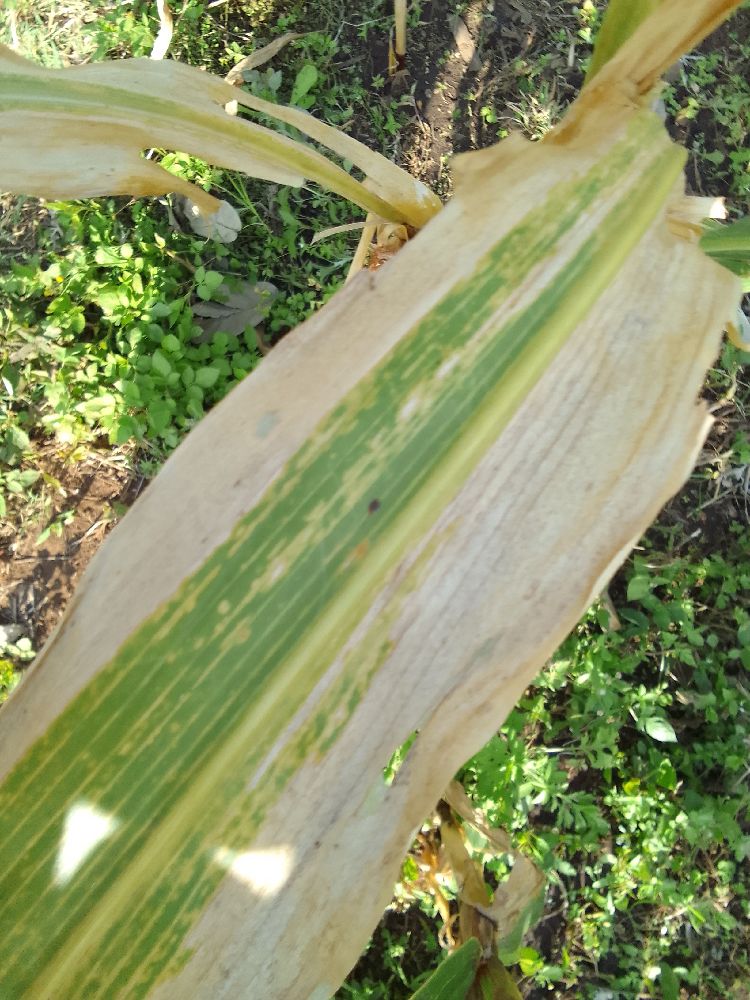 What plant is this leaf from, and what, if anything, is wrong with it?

maize, maize lethal necrosis
